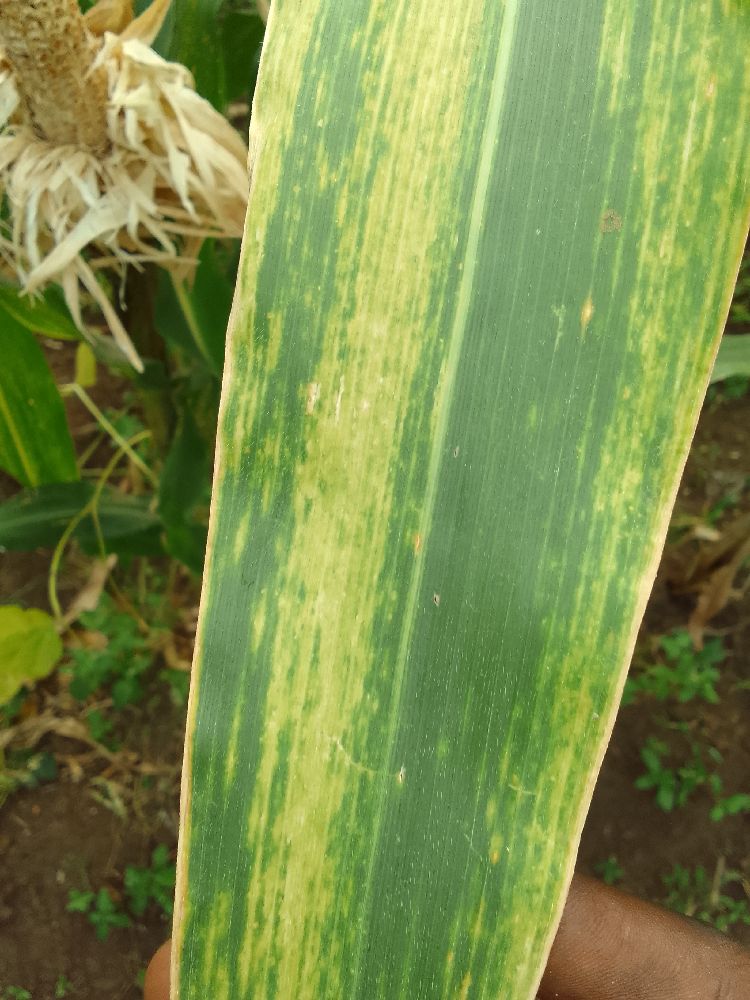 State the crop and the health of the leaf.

maize, maize lethal necrosis
